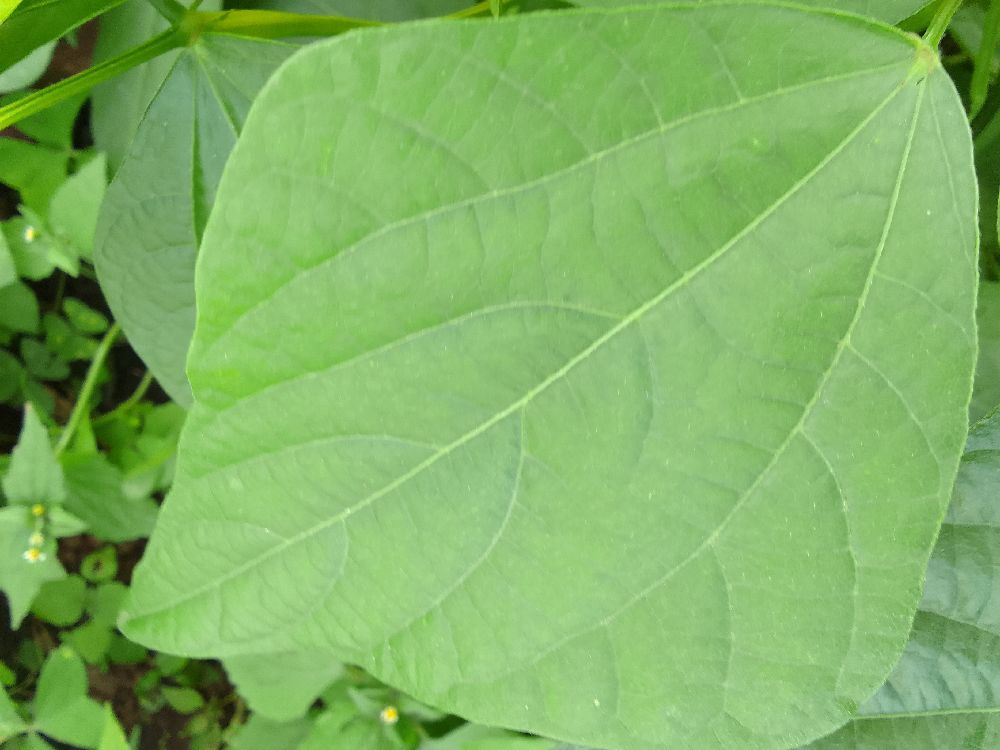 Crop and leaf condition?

common bean, healthy
